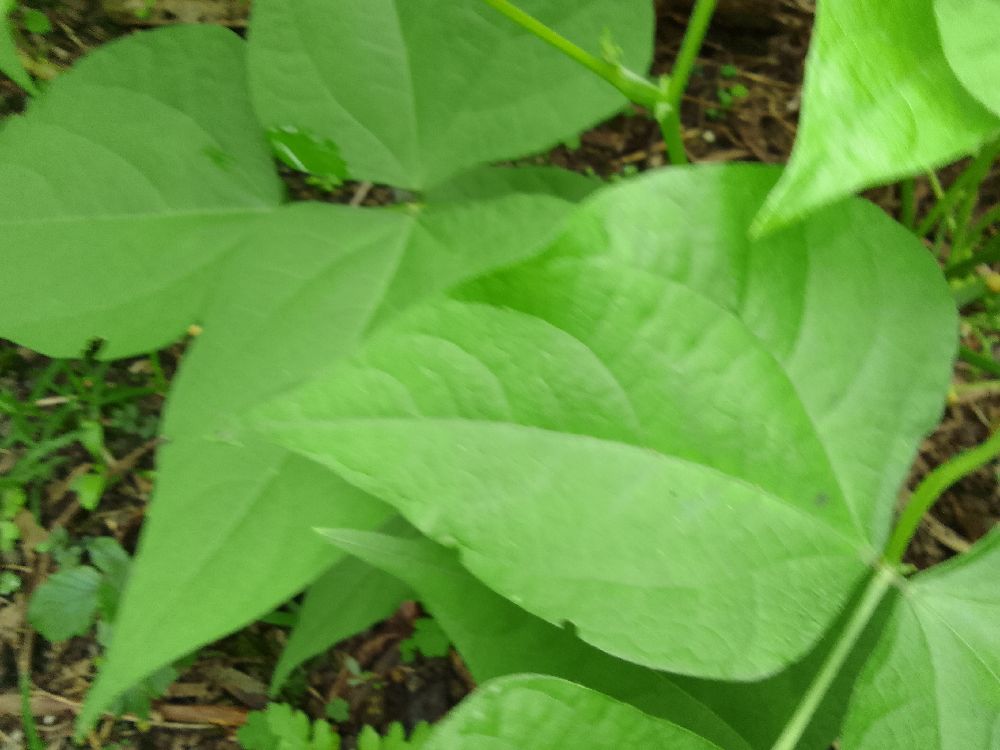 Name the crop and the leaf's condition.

common bean, healthy
